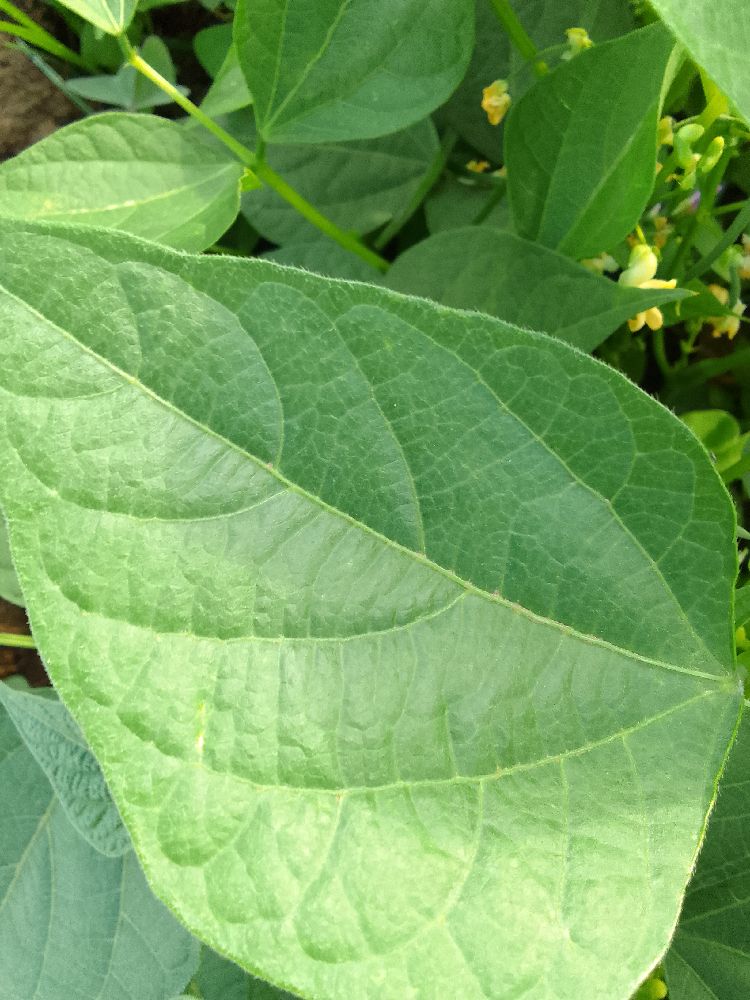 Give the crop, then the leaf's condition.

common bean, healthy
